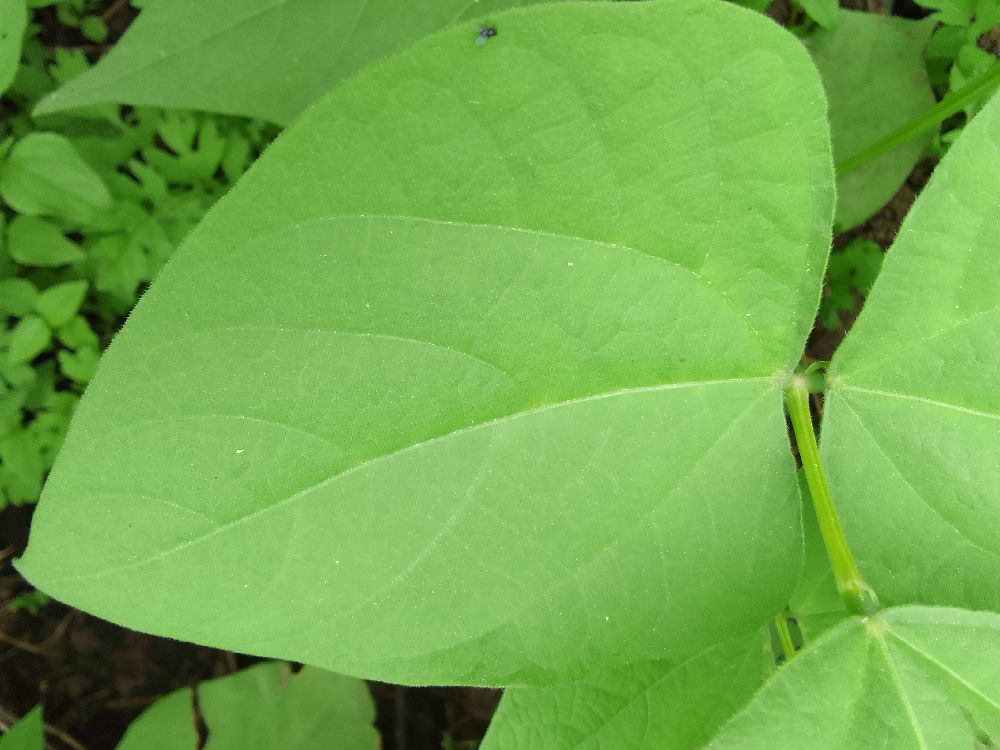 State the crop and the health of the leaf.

common bean, healthy
